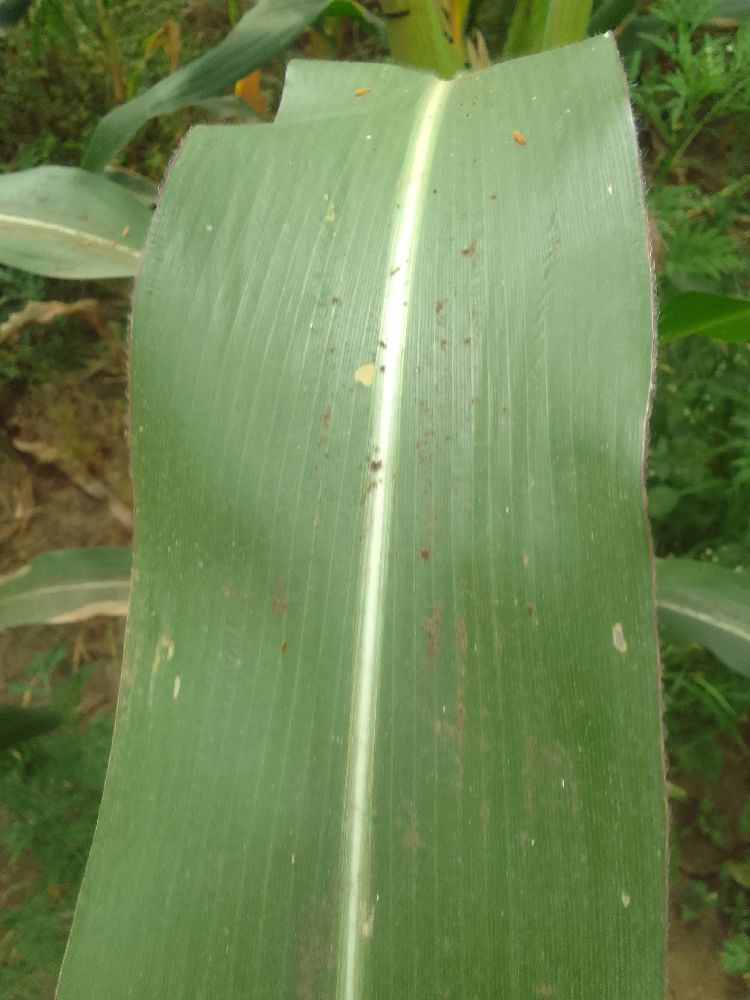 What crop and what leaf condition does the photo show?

maize, healthy
